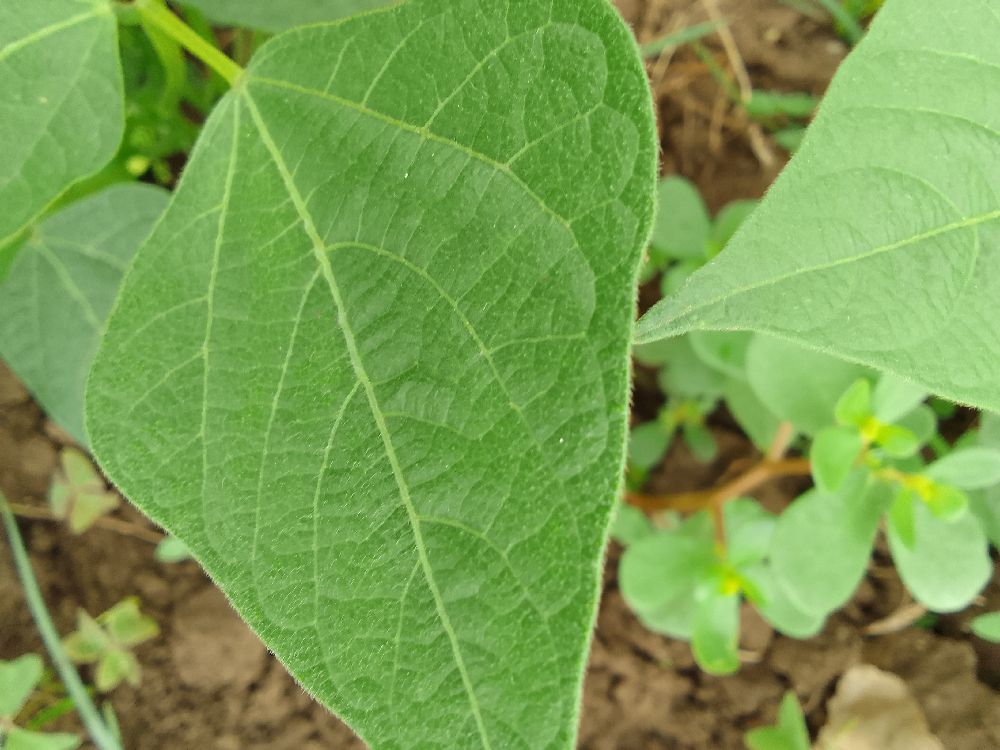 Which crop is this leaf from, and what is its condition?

common bean, healthy
